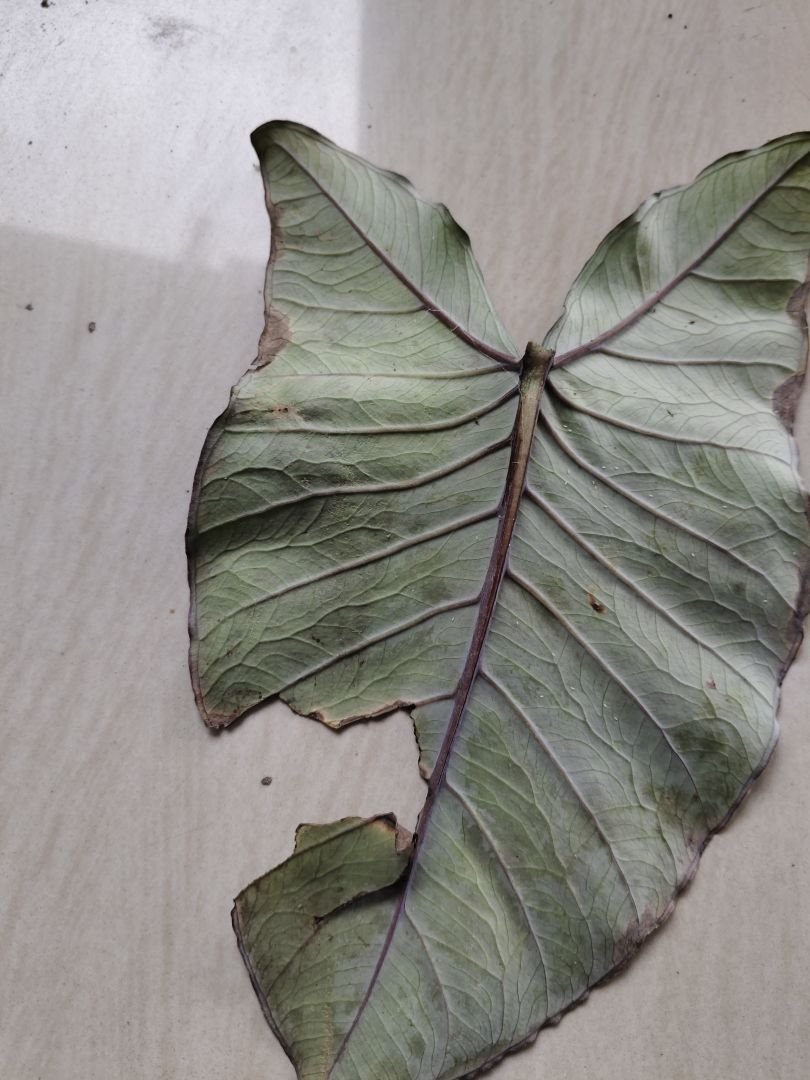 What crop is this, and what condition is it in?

taro, leaf blight
